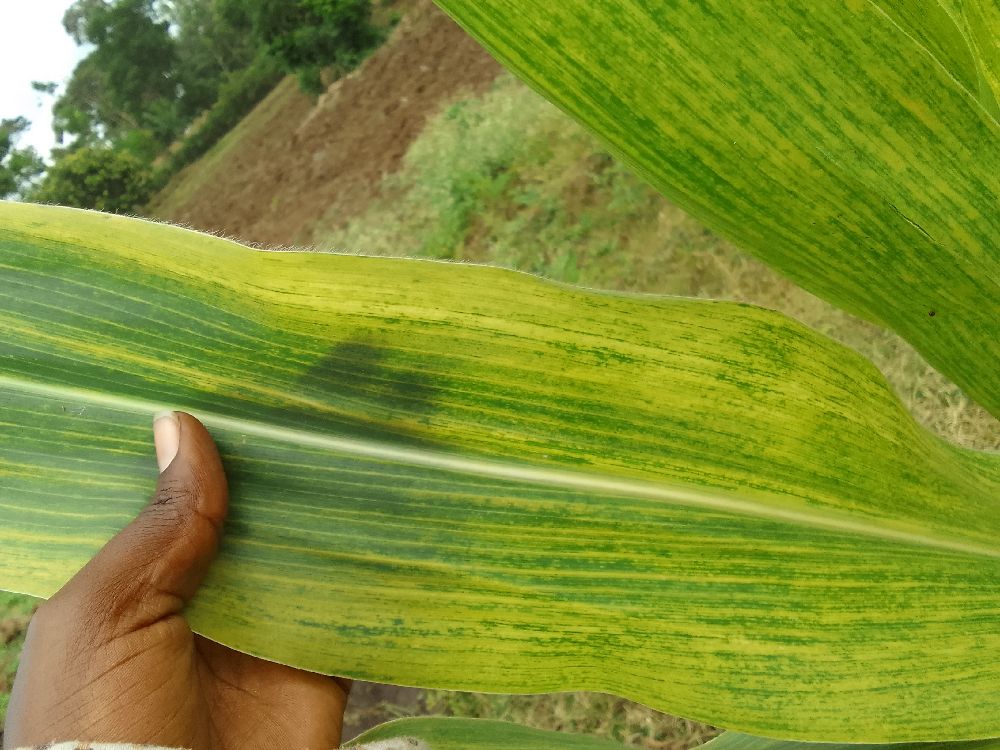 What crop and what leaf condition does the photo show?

maize, maize lethal necrosis
